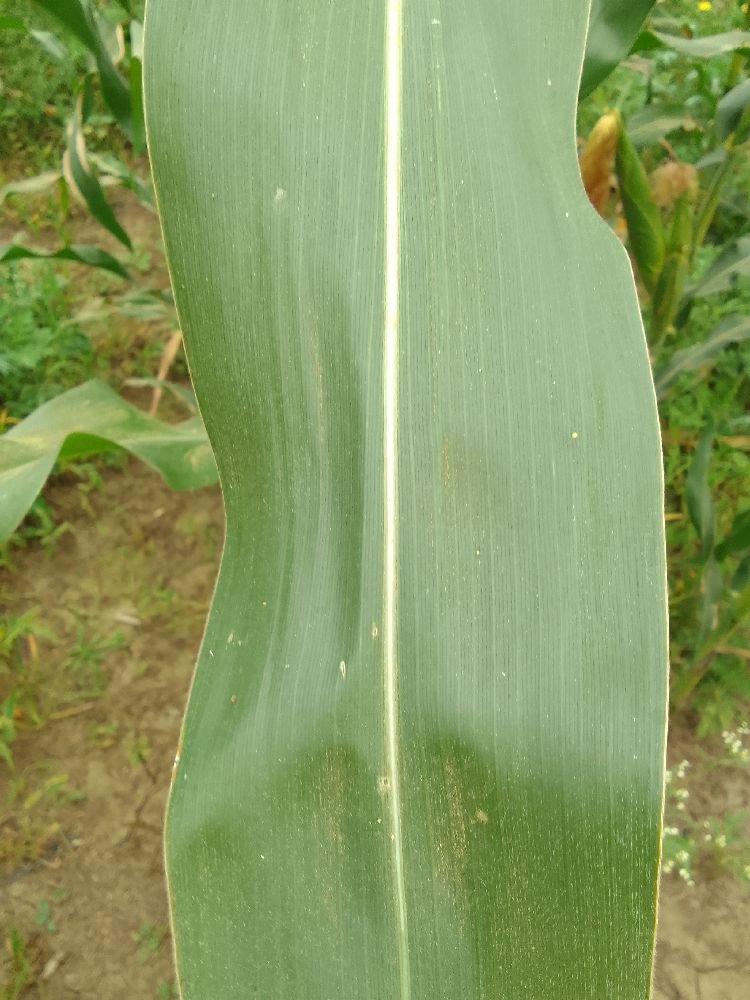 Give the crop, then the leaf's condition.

maize, healthy
